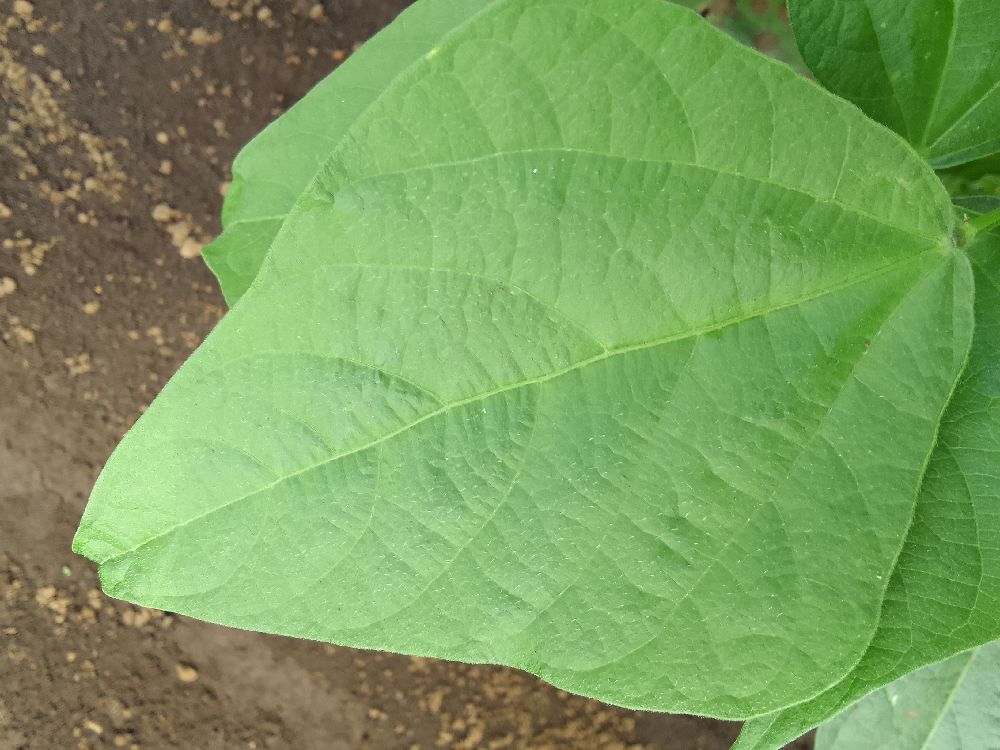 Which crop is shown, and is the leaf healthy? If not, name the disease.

common bean, healthy
